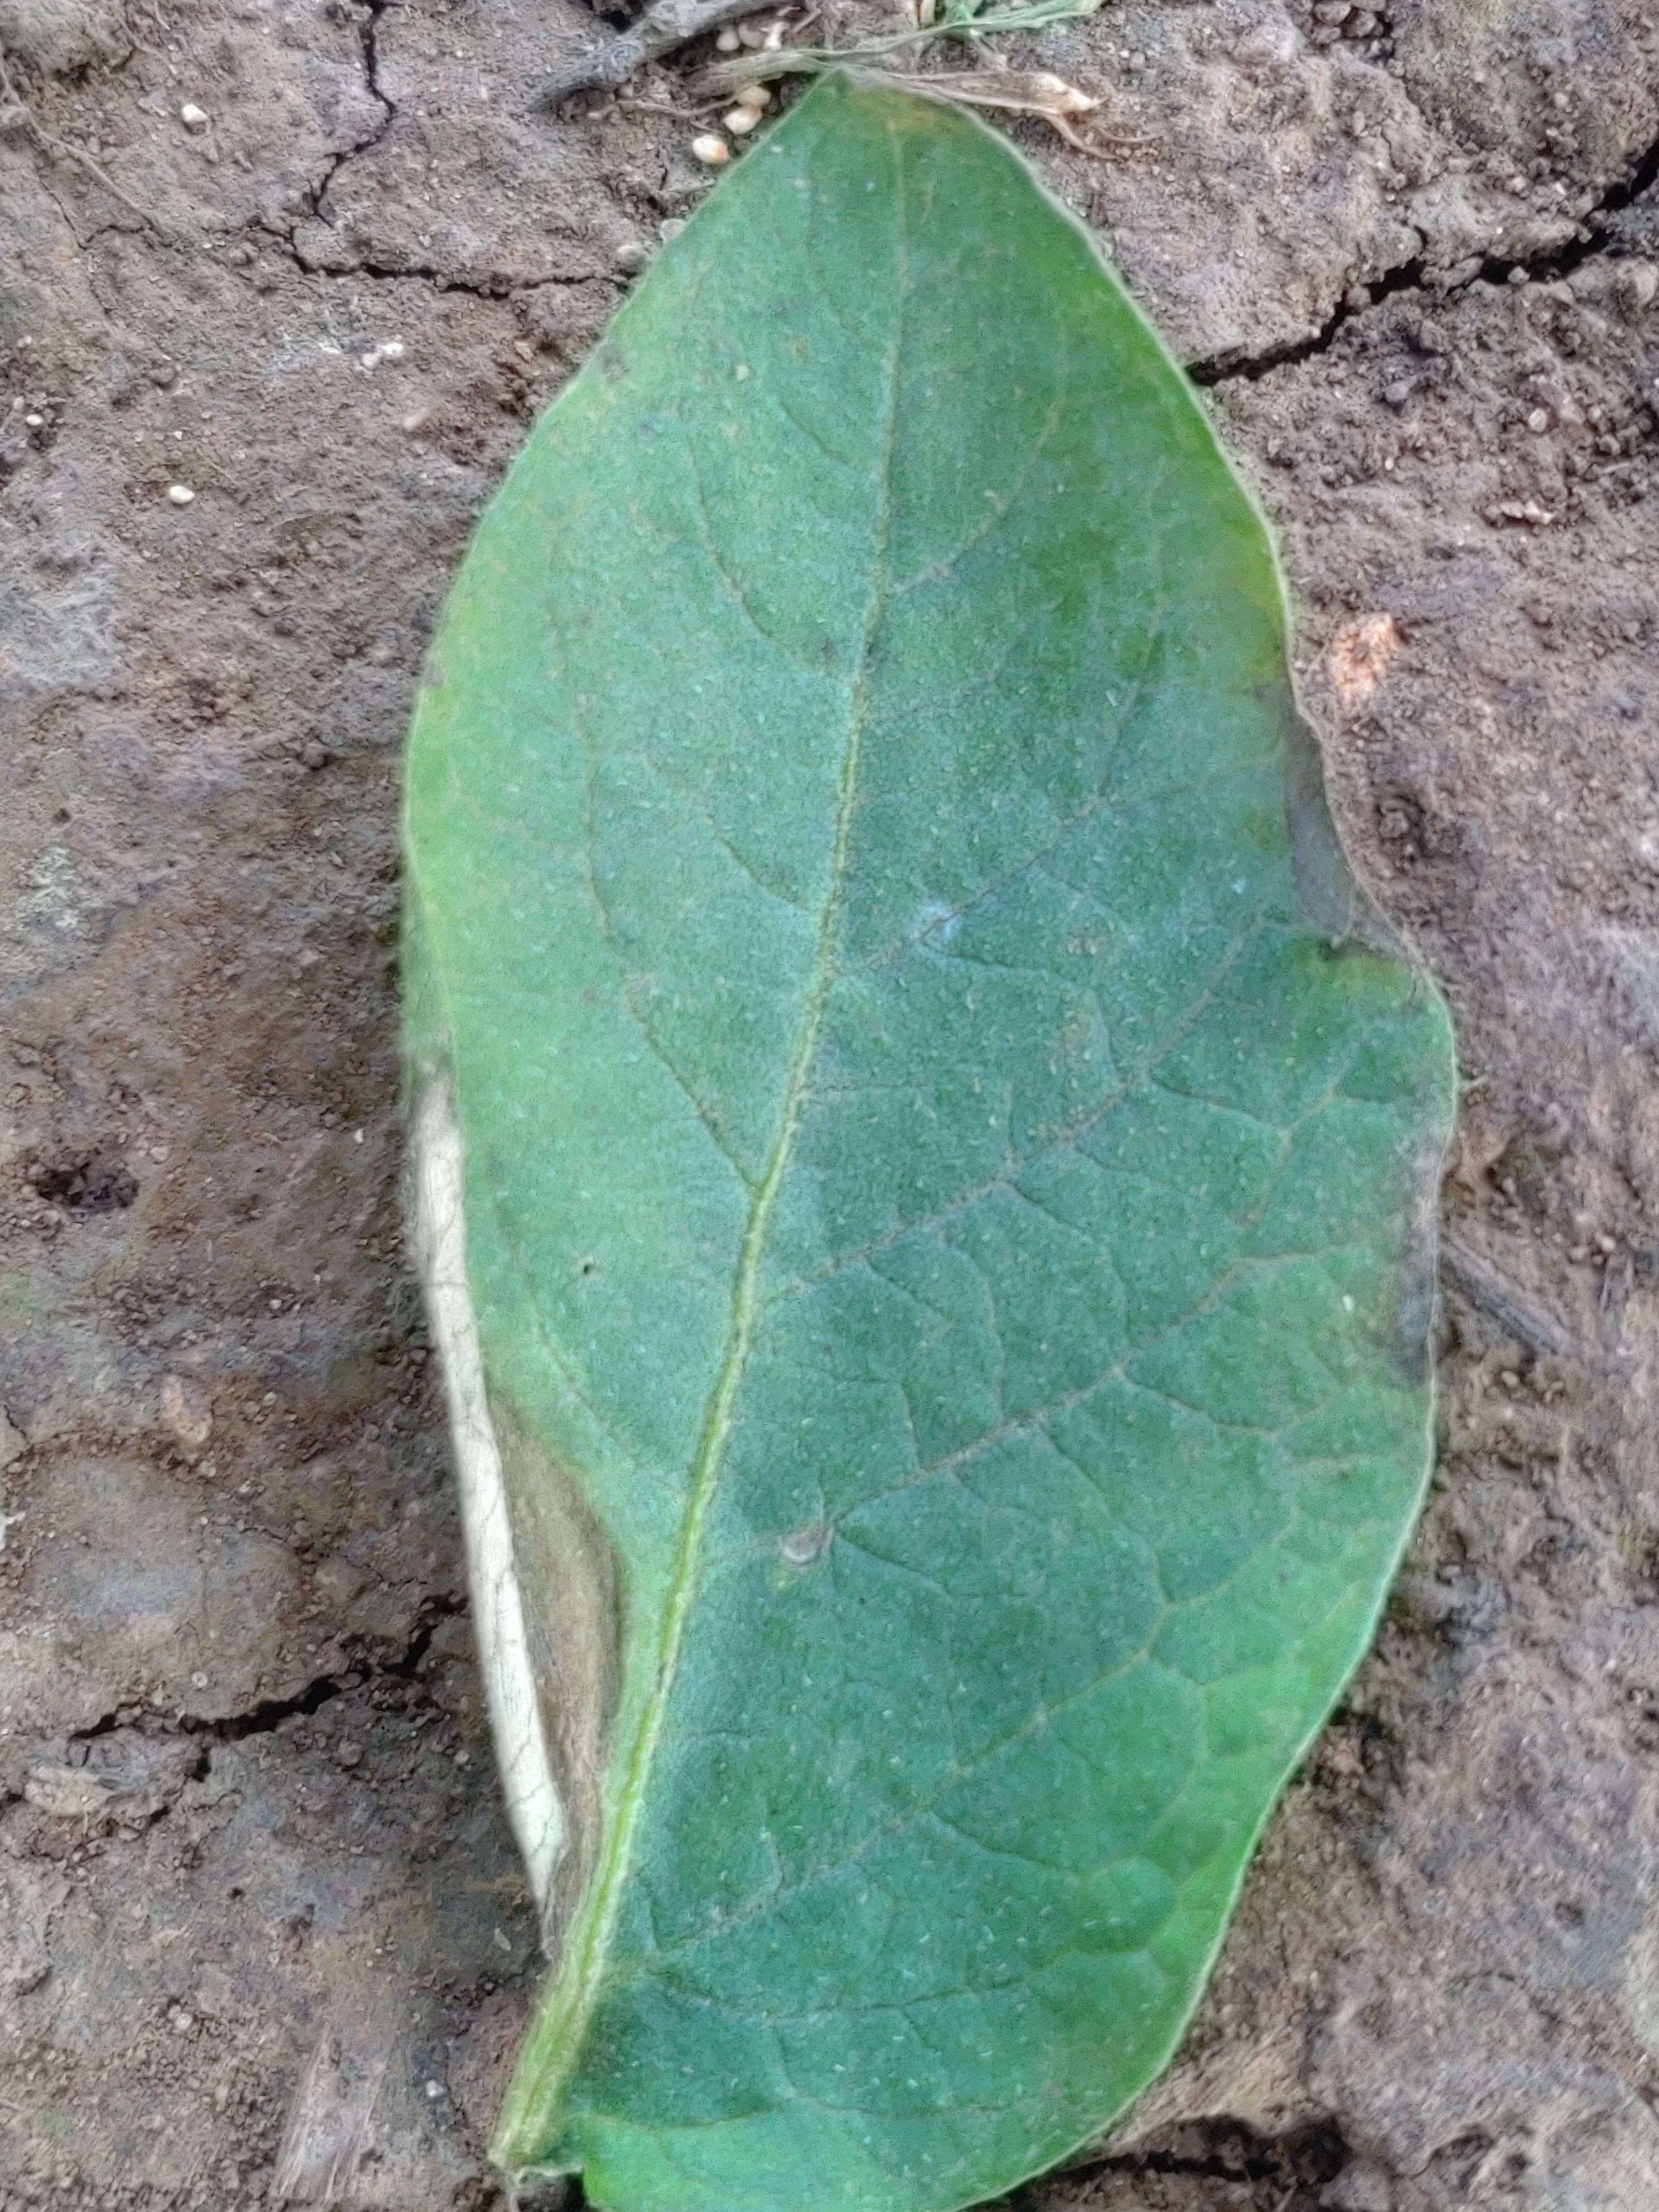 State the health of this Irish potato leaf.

early blight
